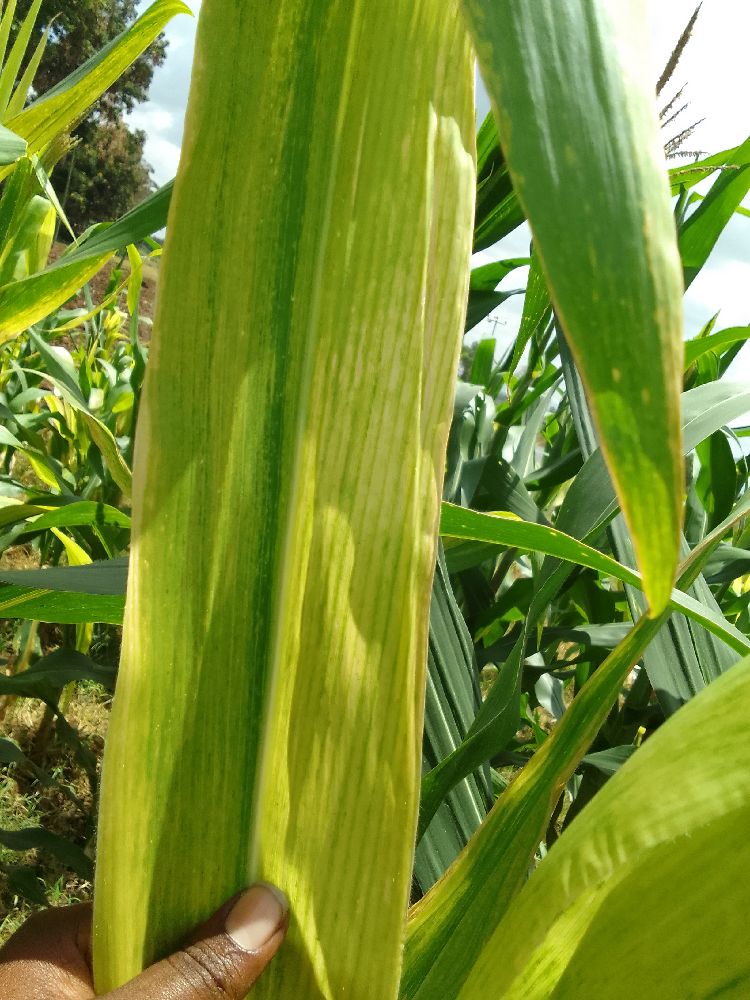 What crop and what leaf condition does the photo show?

maize, maize lethal necrosis
